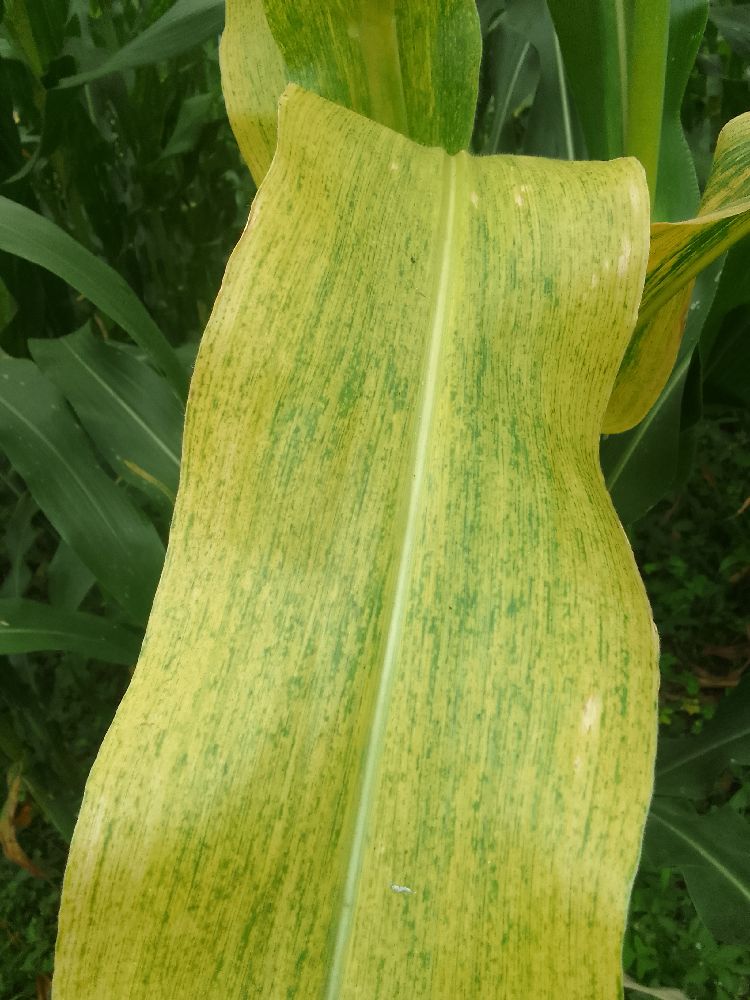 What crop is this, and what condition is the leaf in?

maize, maize lethal necrosis
